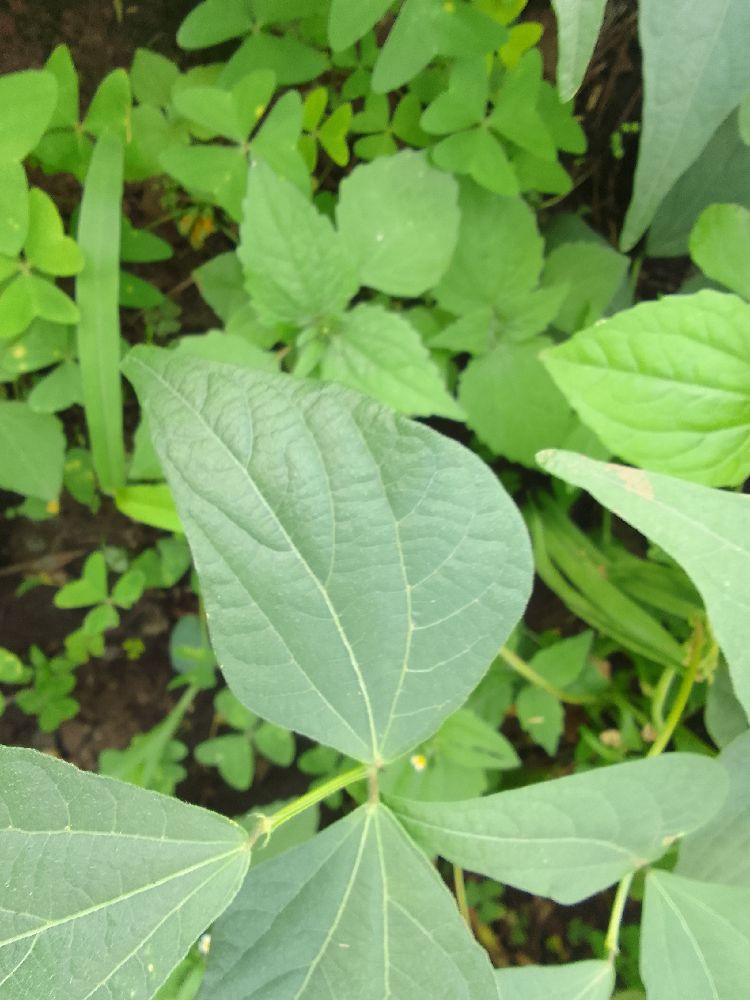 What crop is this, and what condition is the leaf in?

common bean, healthy
